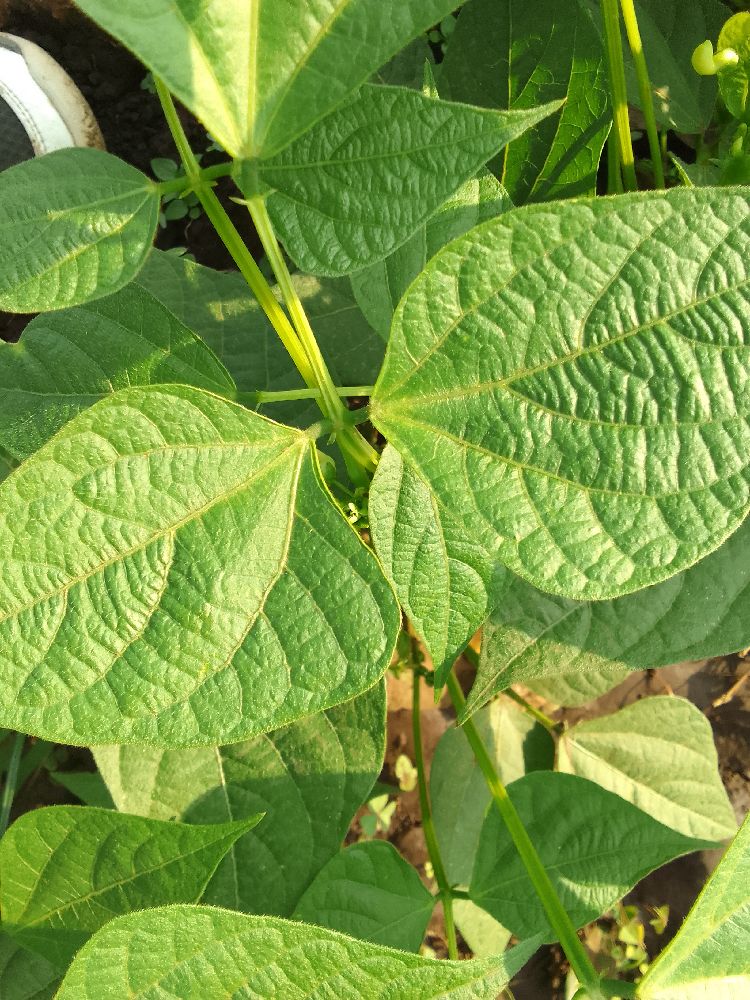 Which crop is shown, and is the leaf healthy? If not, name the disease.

common bean, healthy
